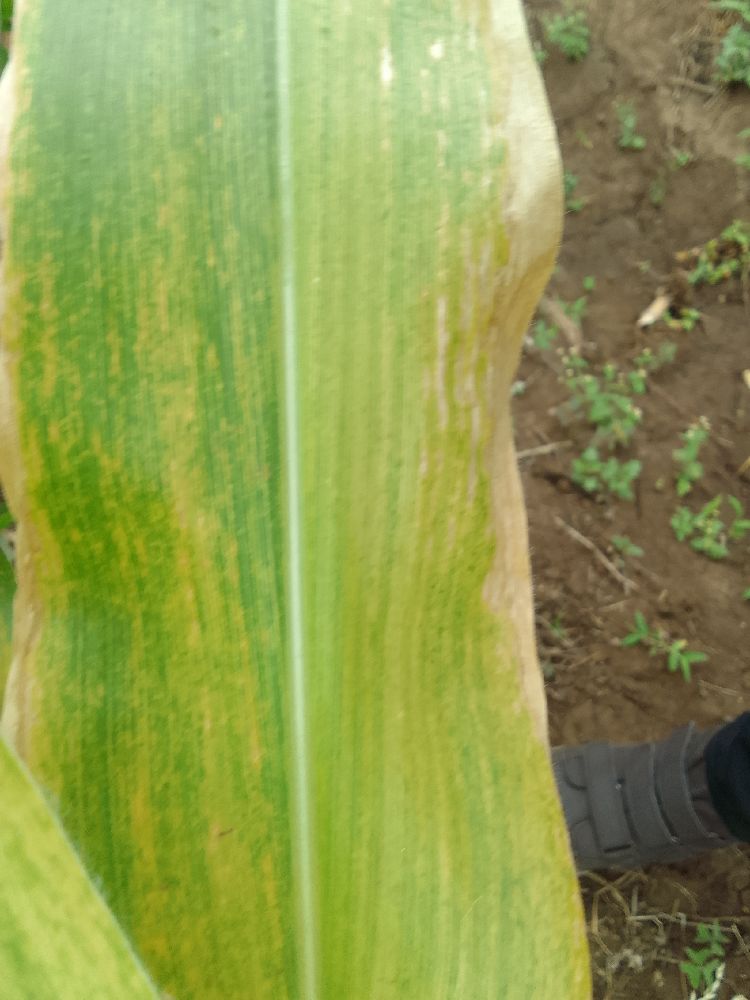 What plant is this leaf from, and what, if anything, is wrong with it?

maize, maize lethal necrosis
